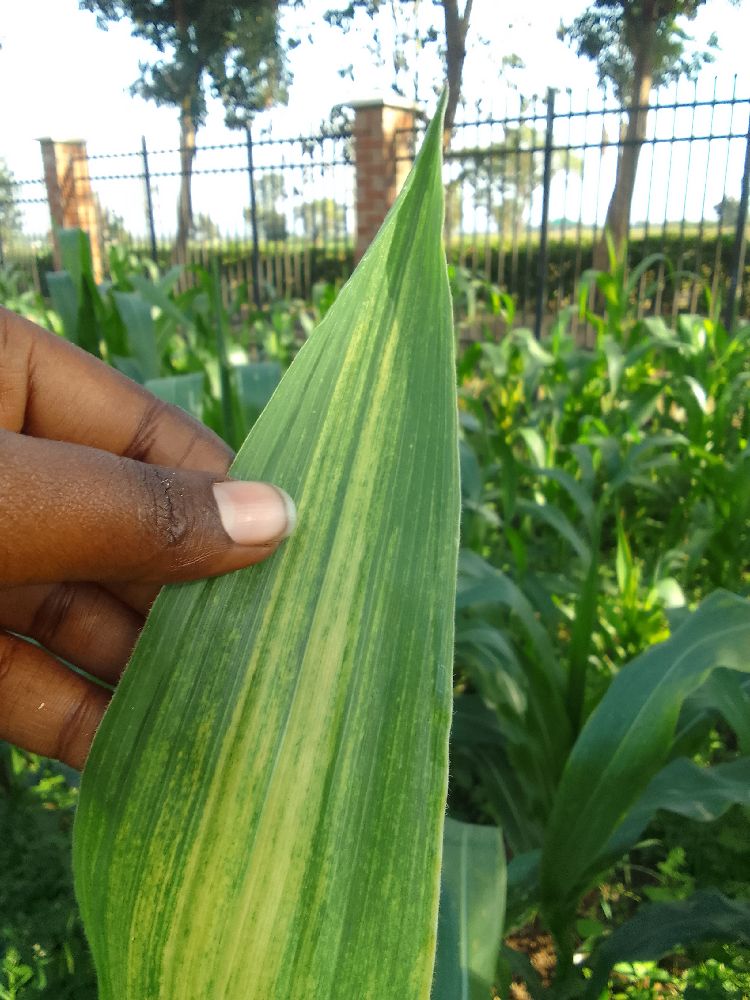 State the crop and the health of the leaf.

maize, maize lethal necrosis
